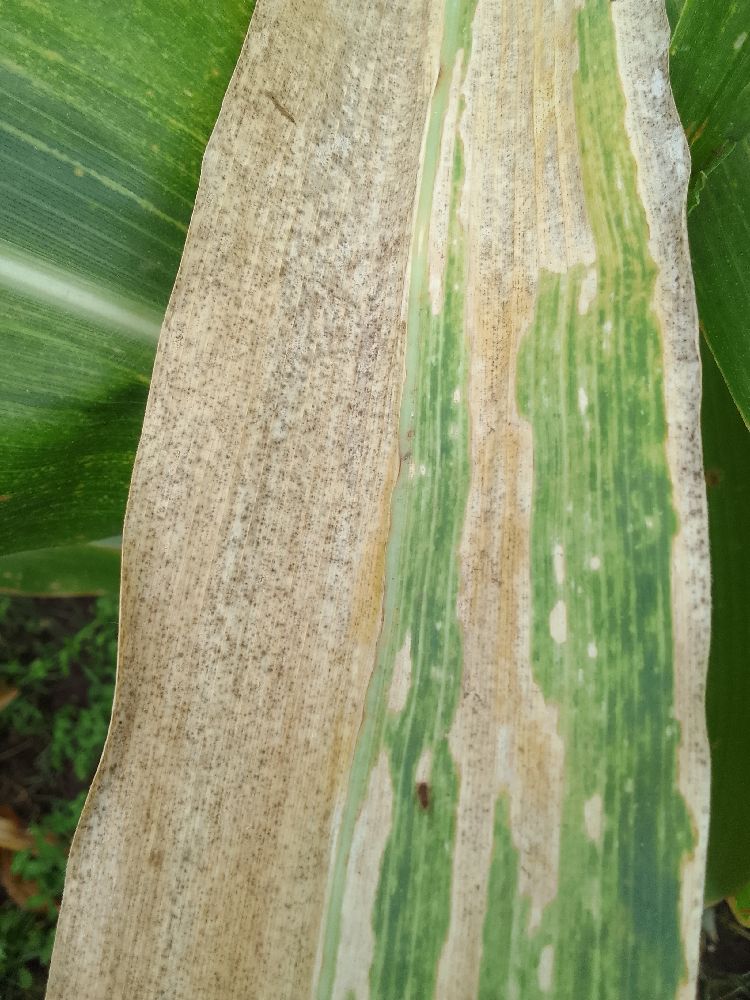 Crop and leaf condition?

maize, maize lethal necrosis
